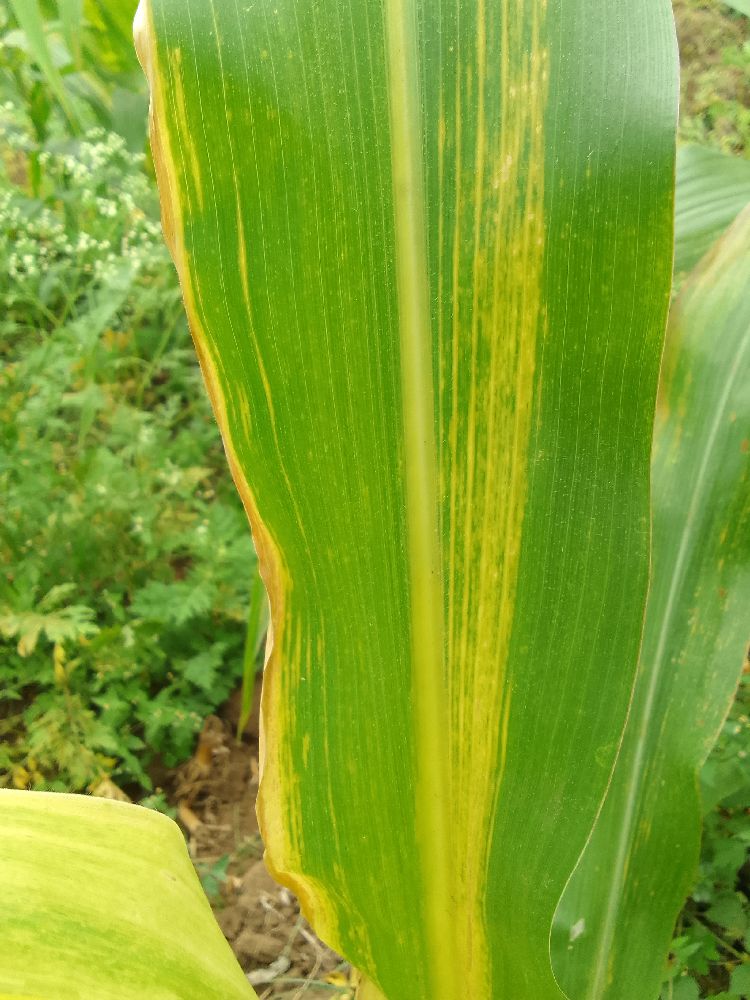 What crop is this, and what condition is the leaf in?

maize, maize lethal necrosis
